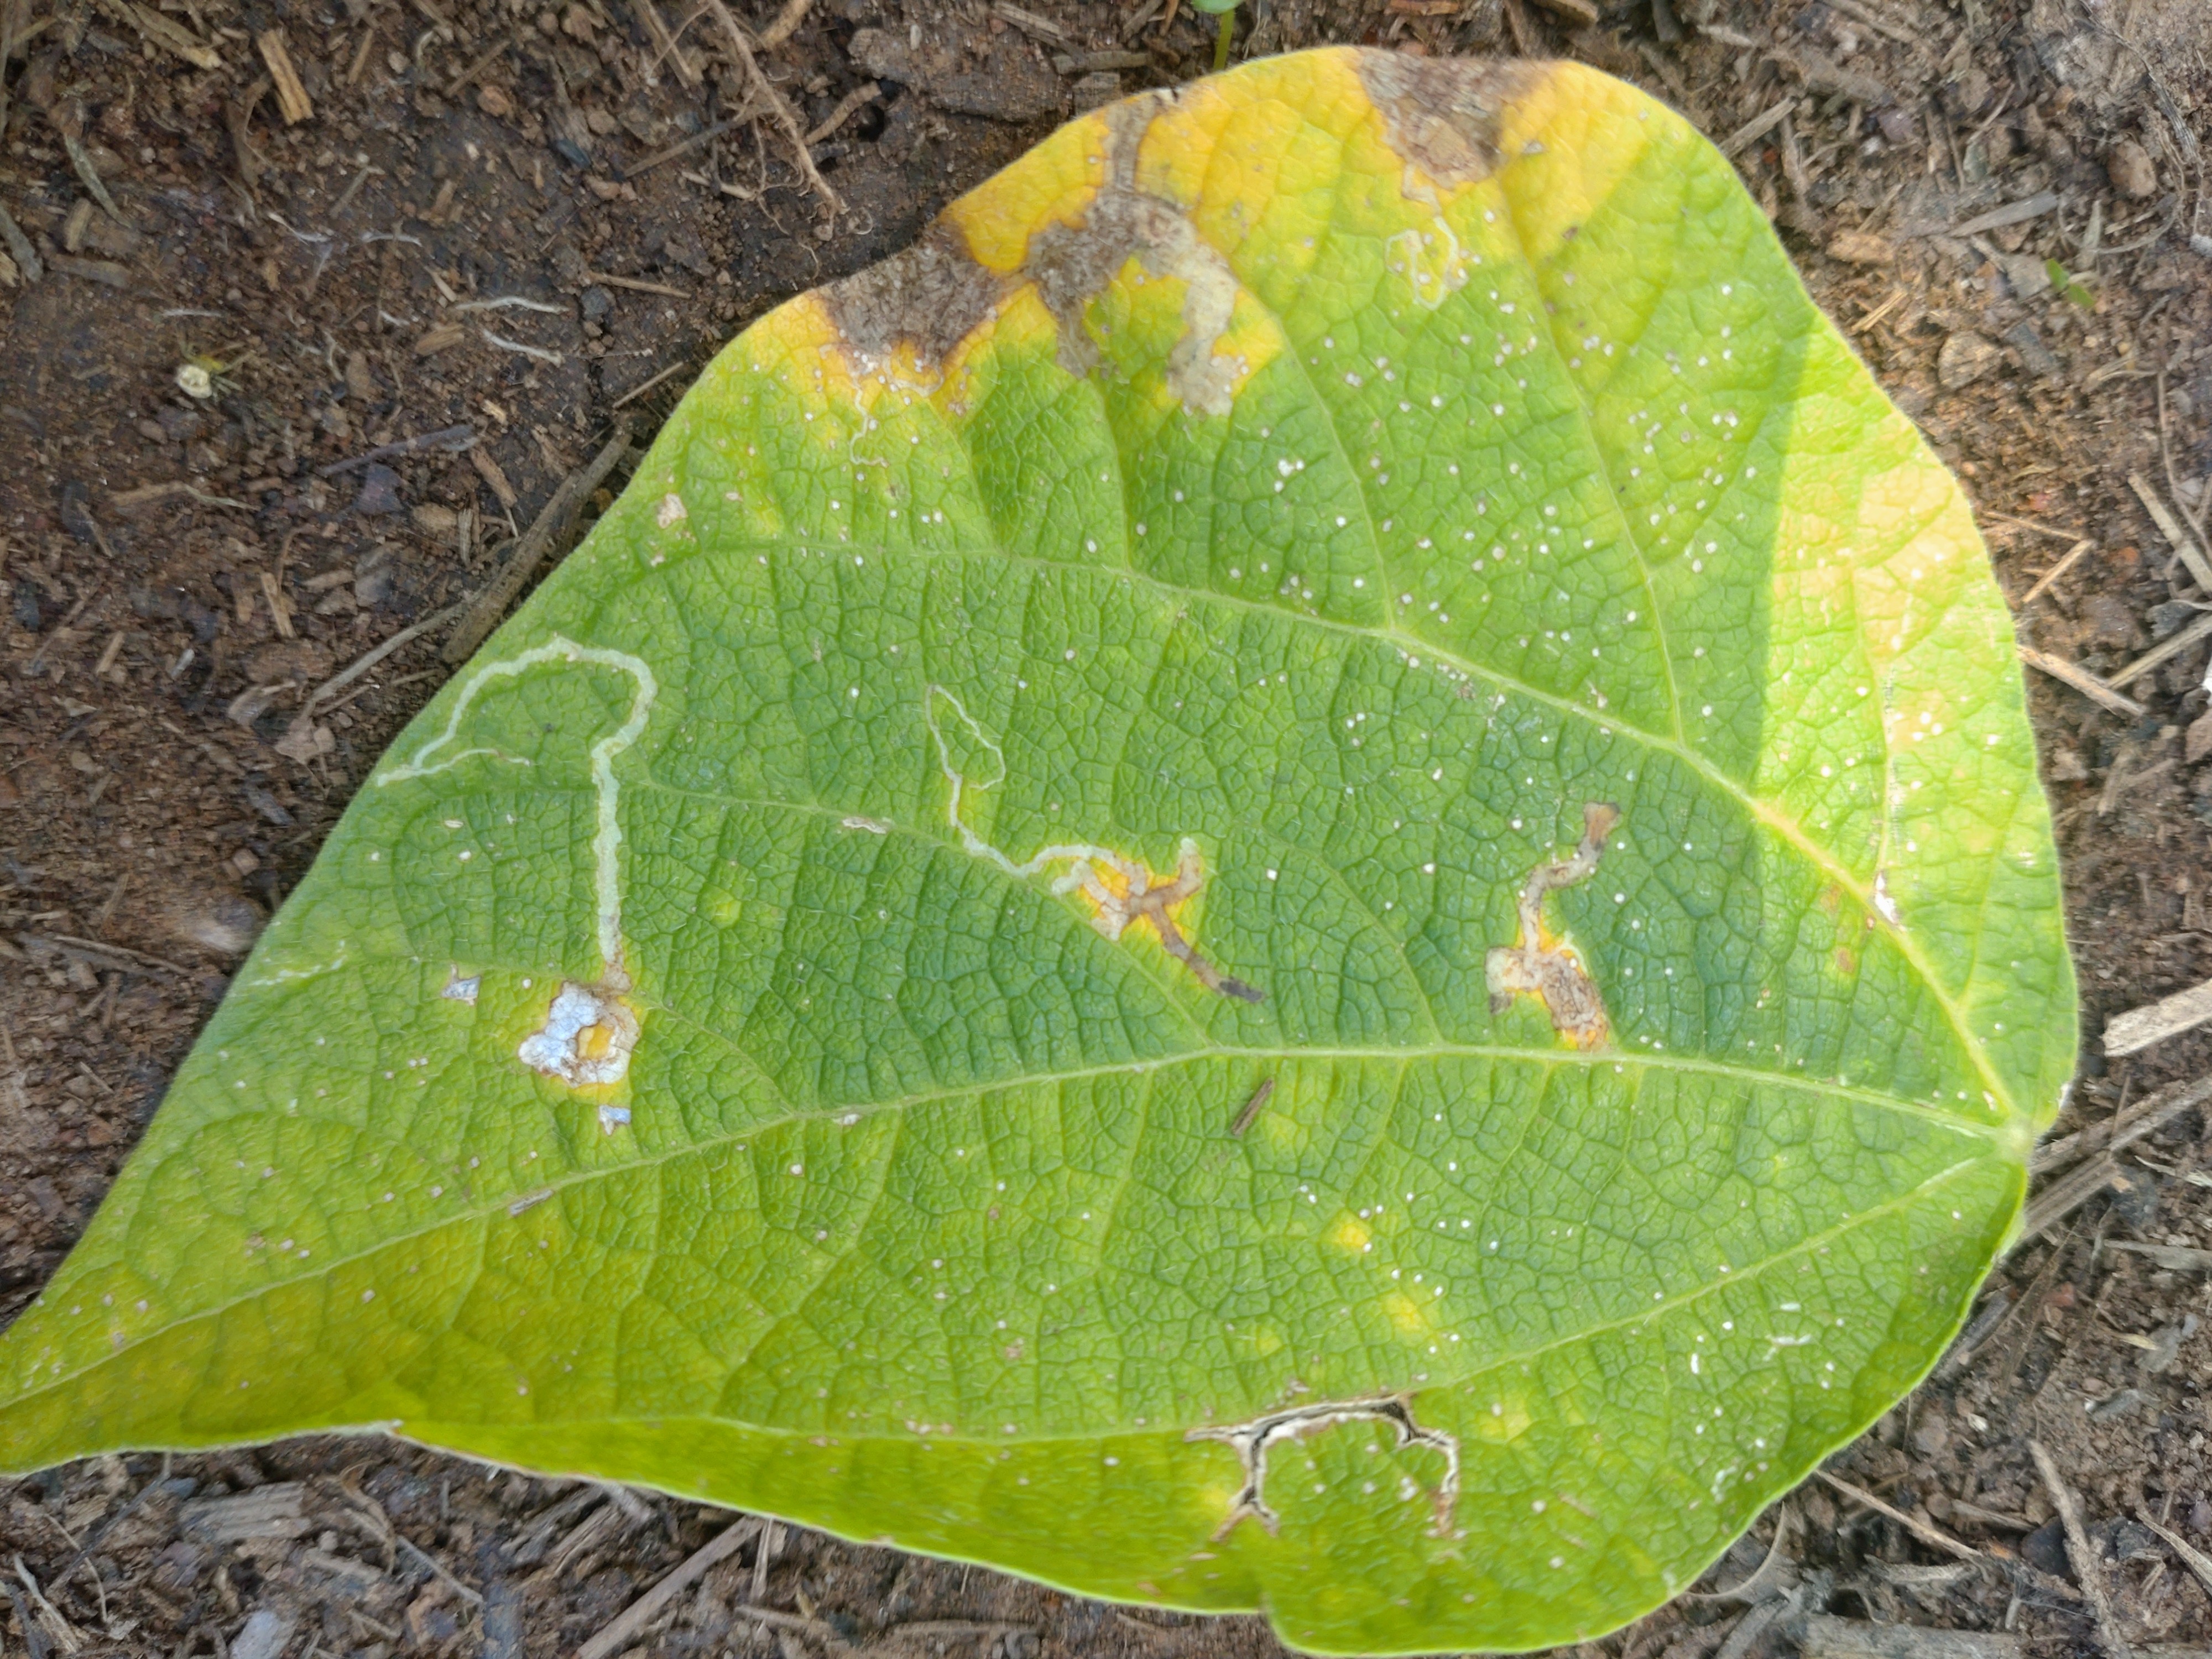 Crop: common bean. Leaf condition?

anthracnose
